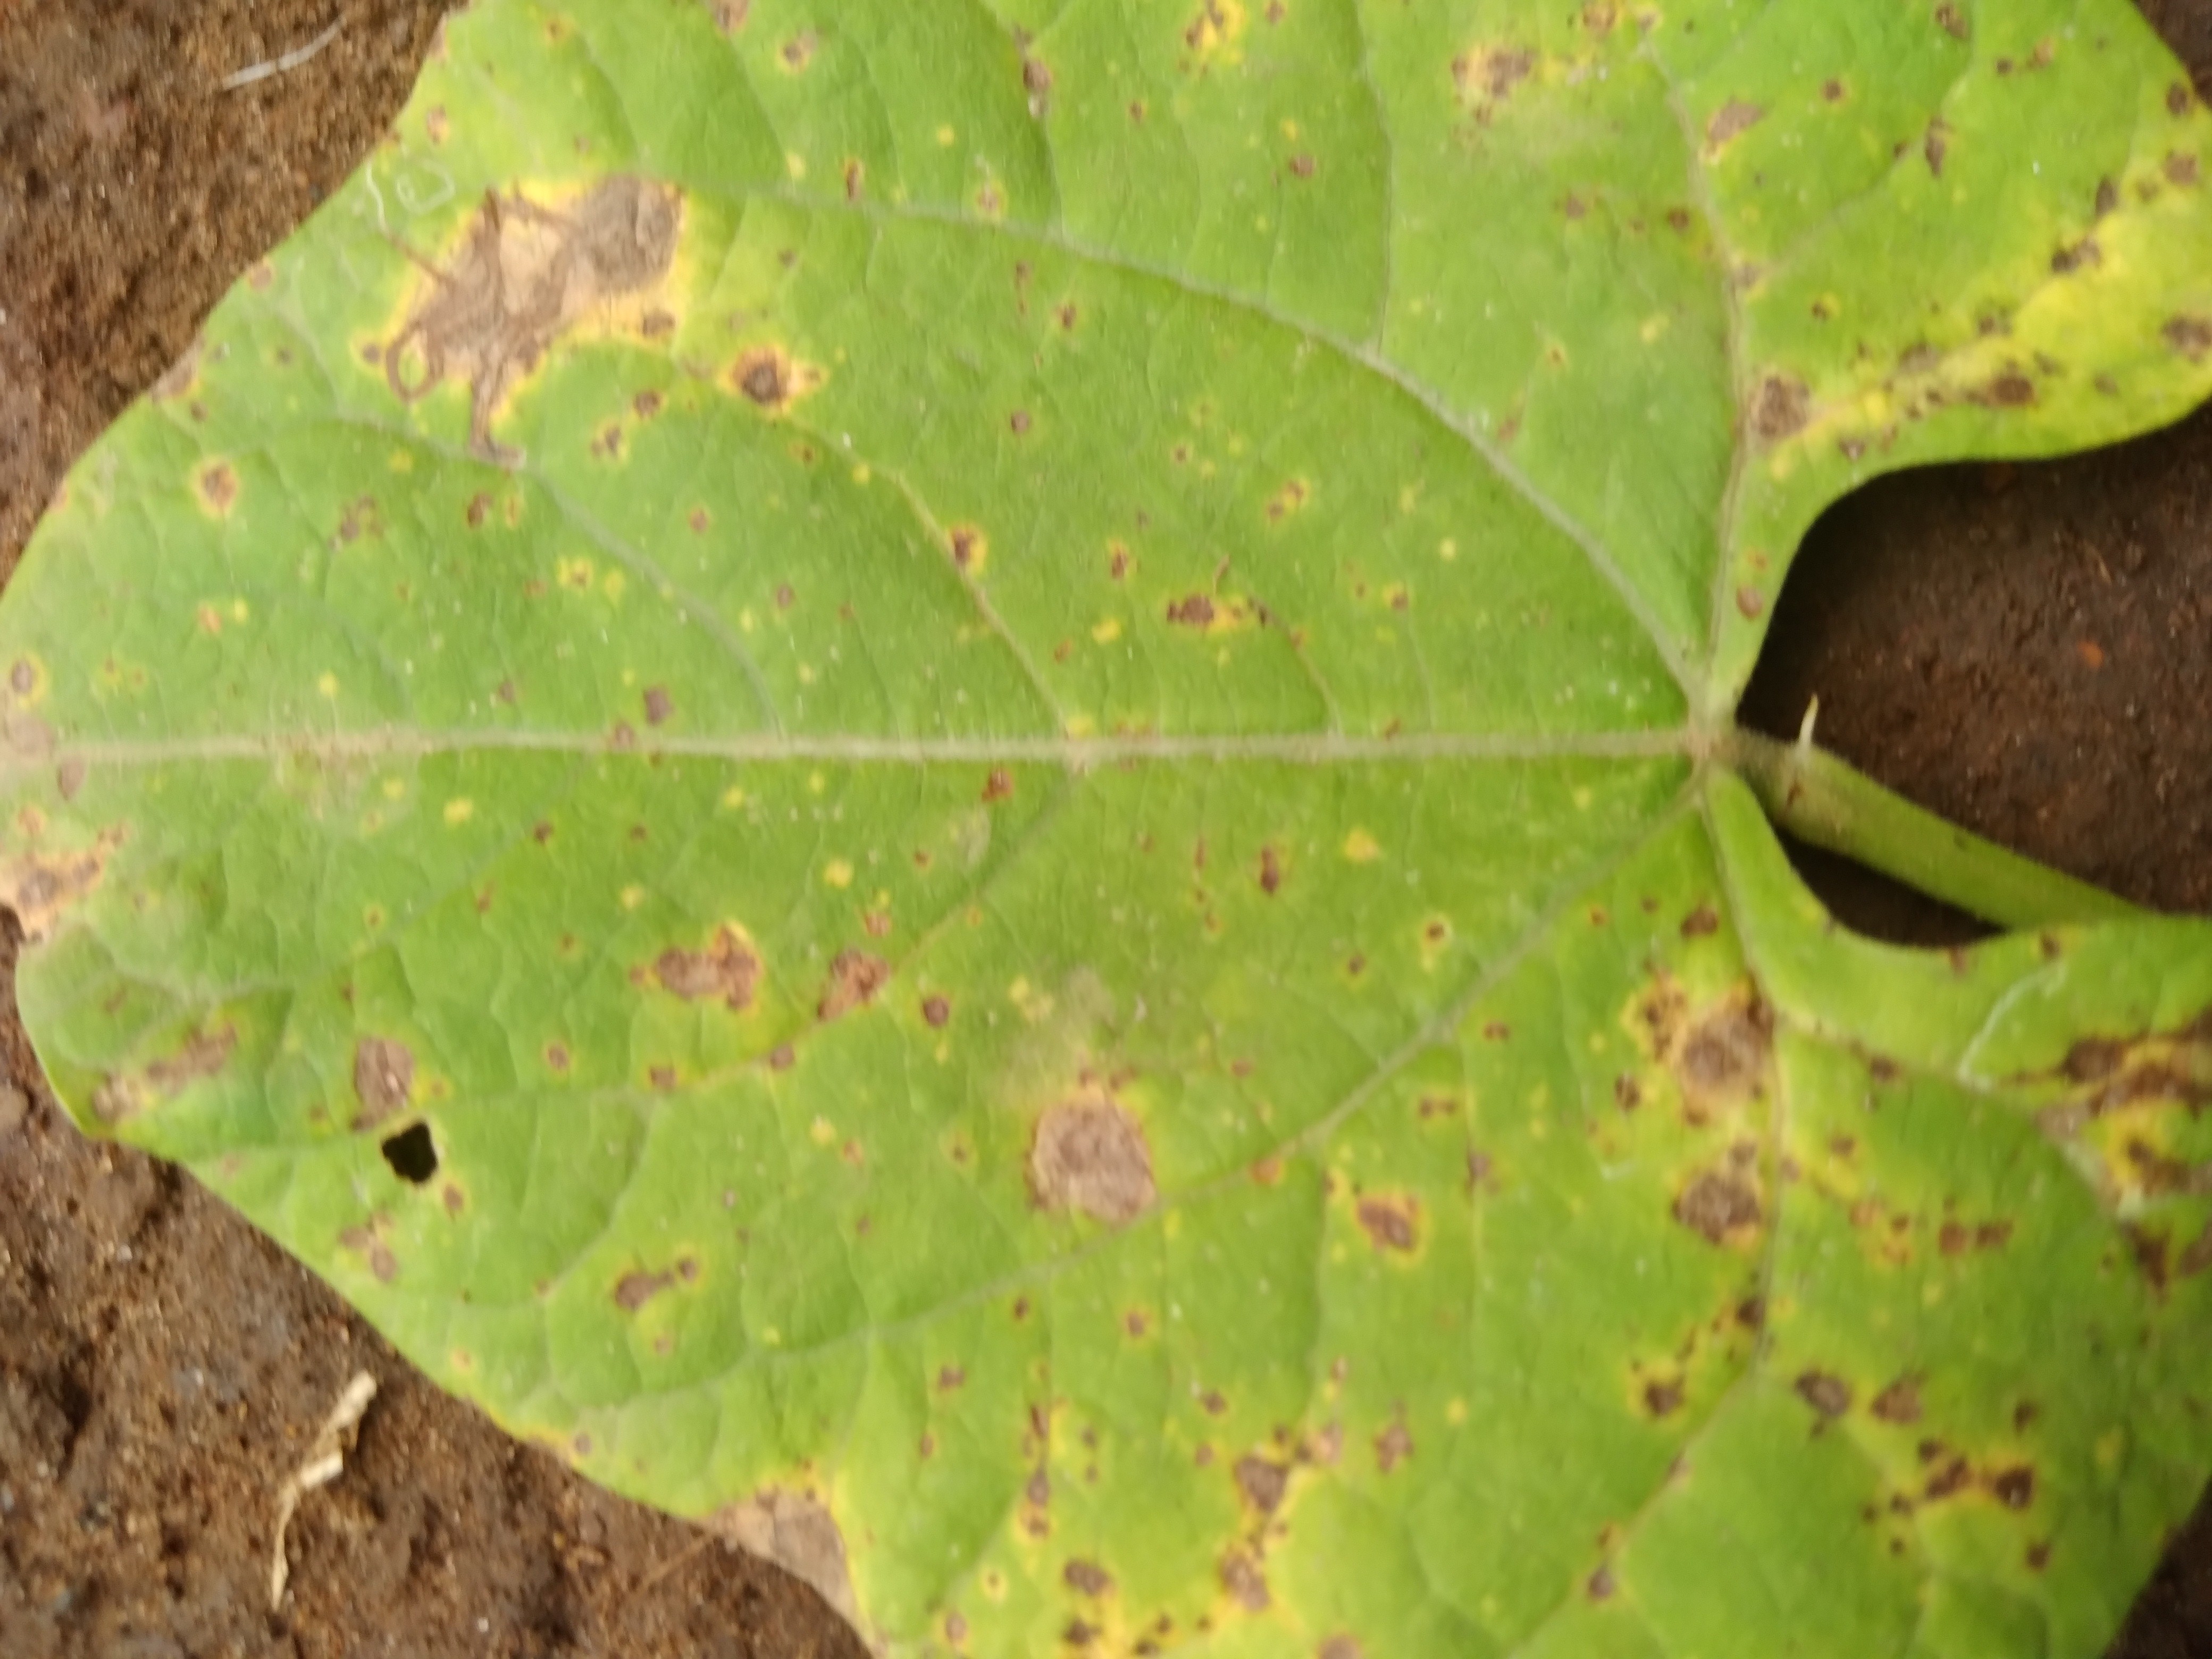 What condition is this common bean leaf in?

rust
